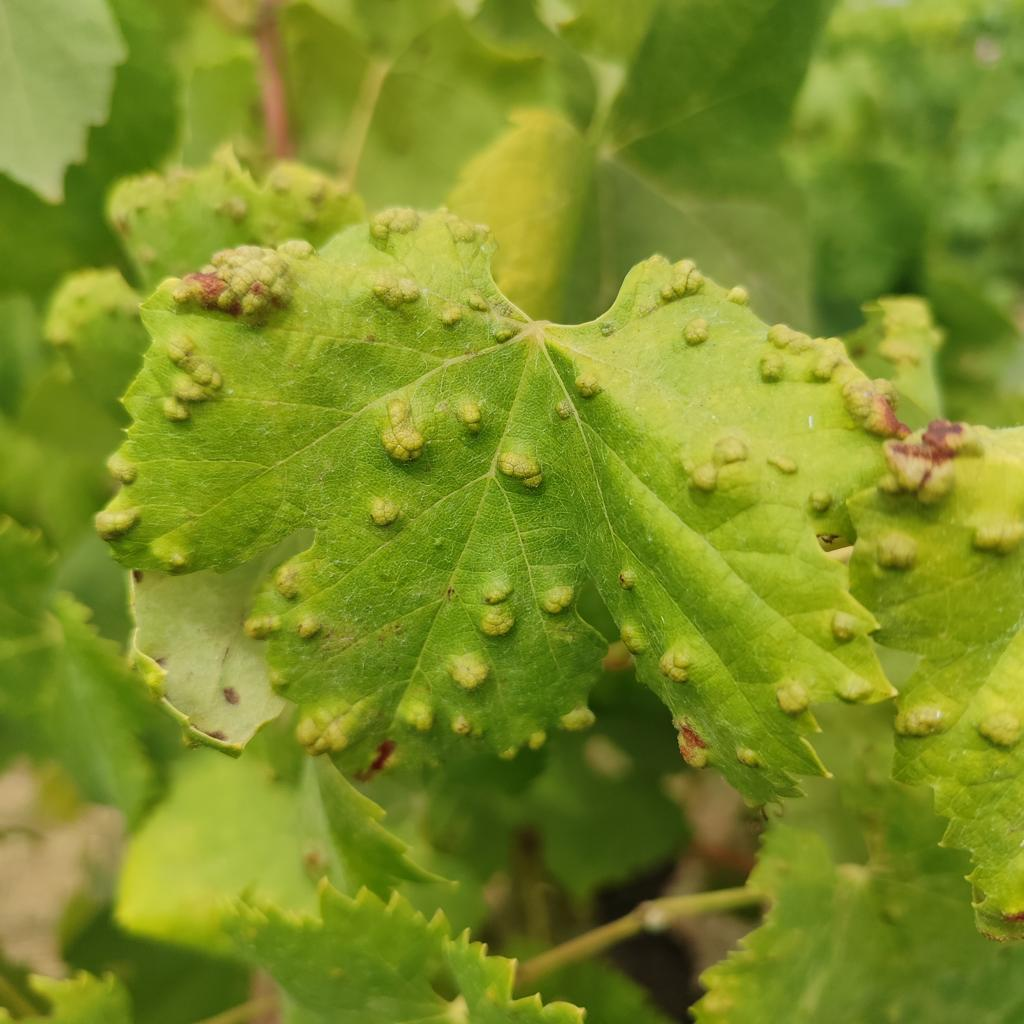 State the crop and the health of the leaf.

grapevine, erineum mite
